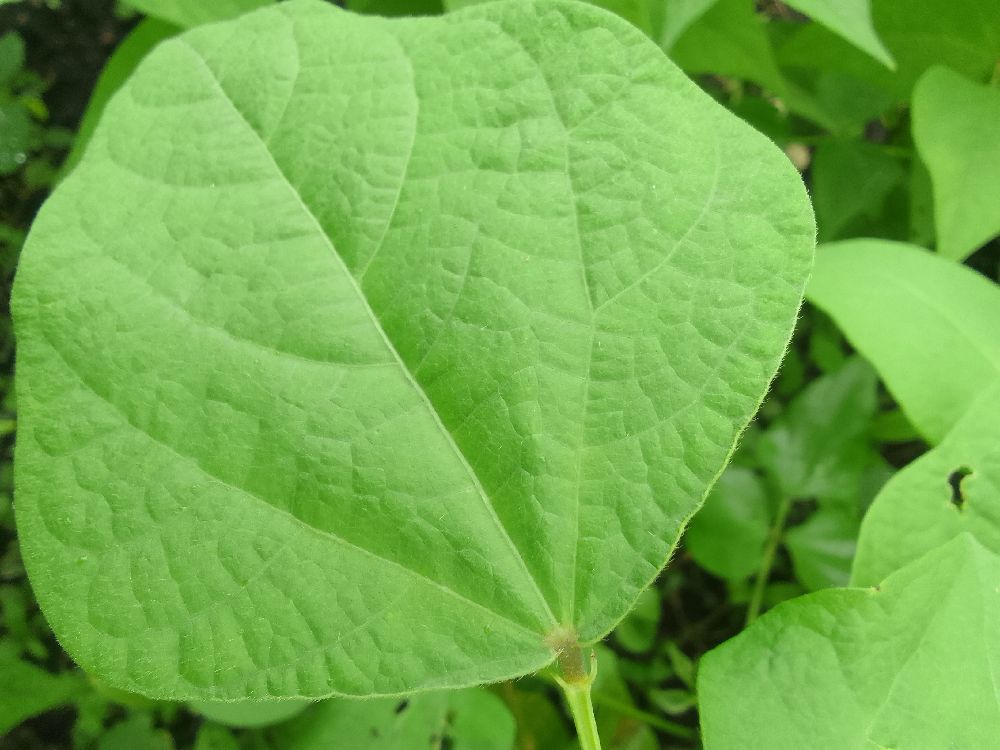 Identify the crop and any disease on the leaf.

common bean, healthy
